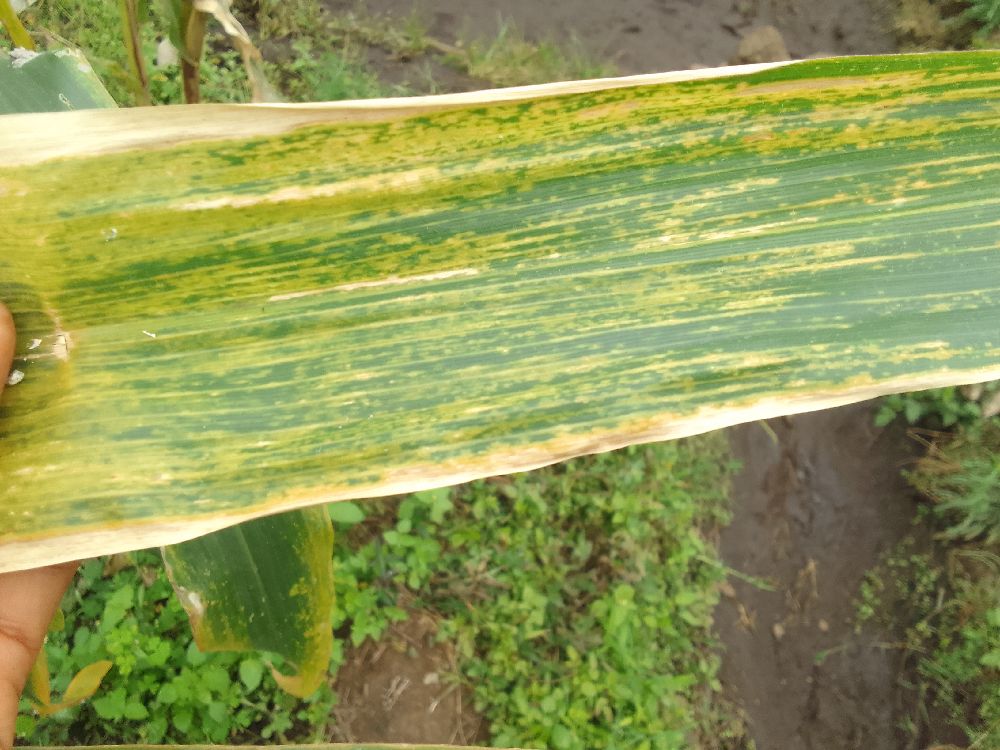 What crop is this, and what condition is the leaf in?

maize, maize lethal necrosis
